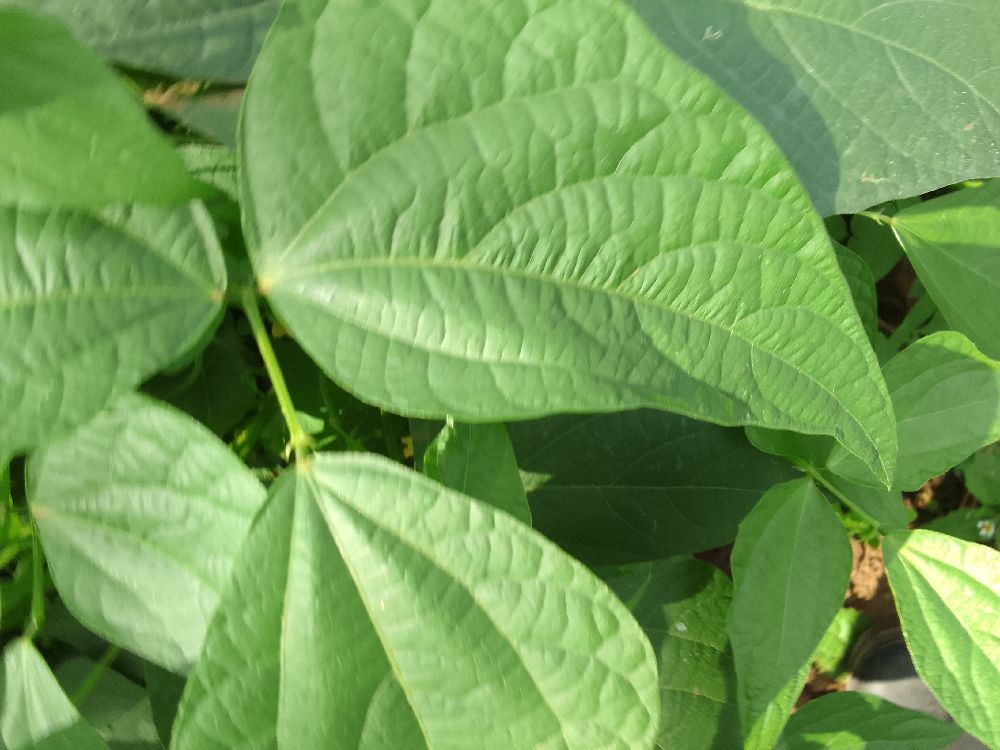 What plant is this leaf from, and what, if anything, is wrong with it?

common bean, healthy
